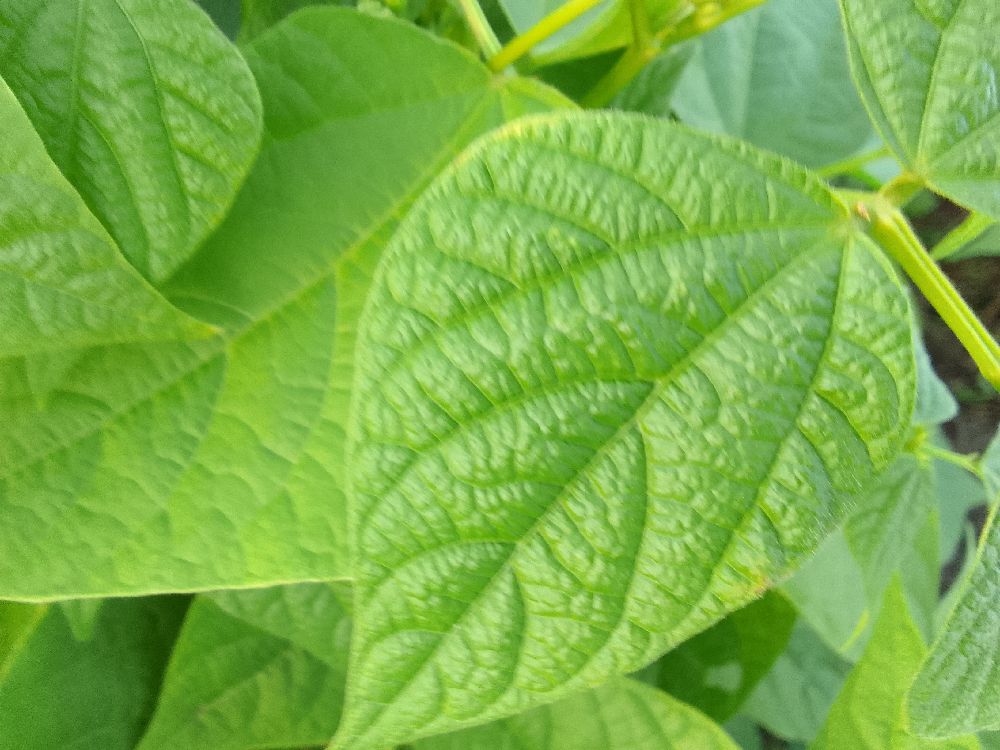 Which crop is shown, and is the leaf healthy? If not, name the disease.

common bean, healthy
